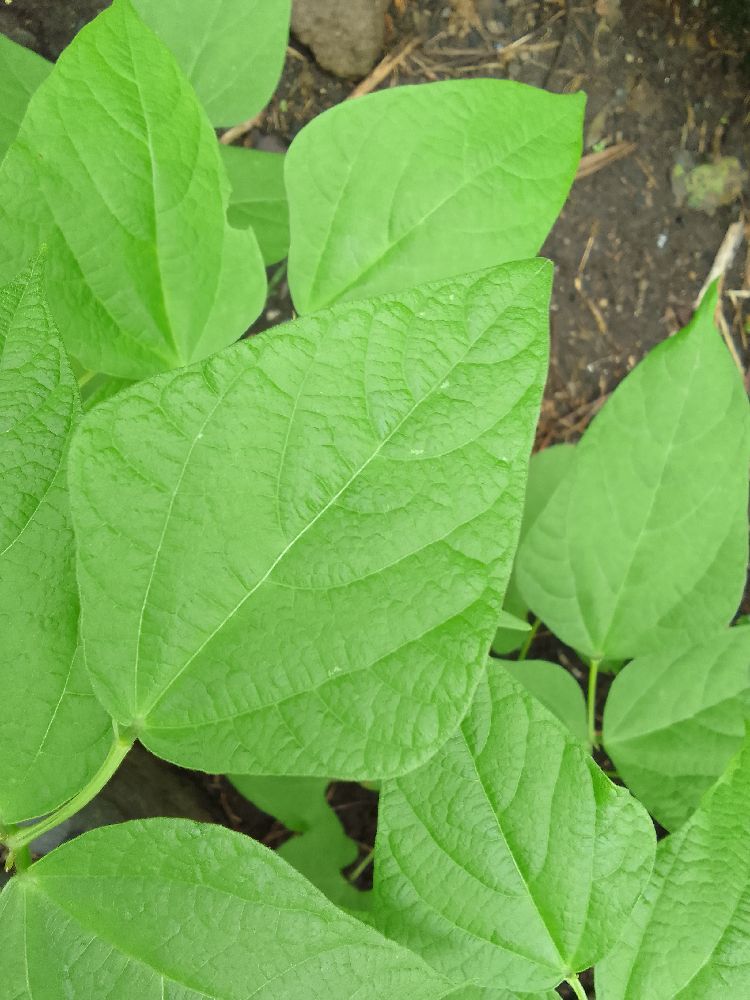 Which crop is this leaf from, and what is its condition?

common bean, healthy
